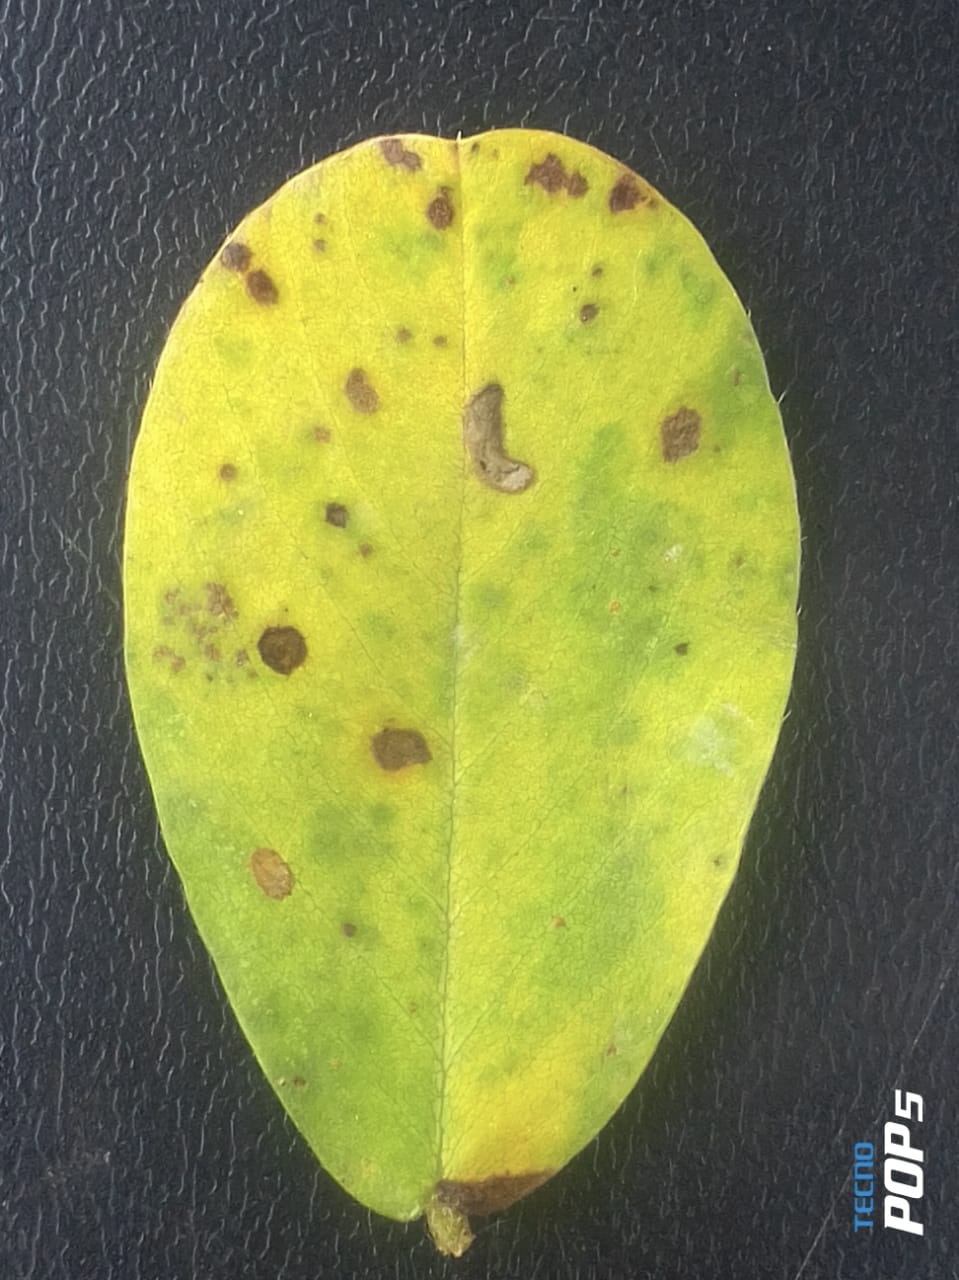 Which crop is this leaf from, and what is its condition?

peanut, passalora arachidicola
